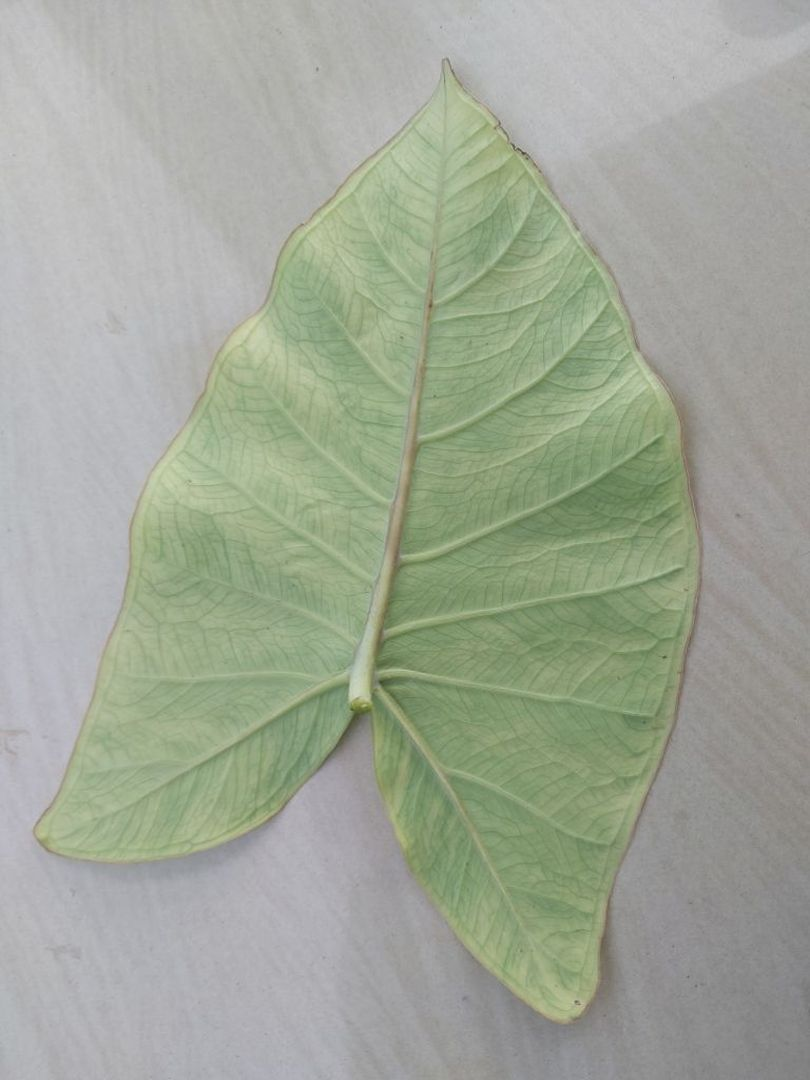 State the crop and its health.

taro, mosaic
